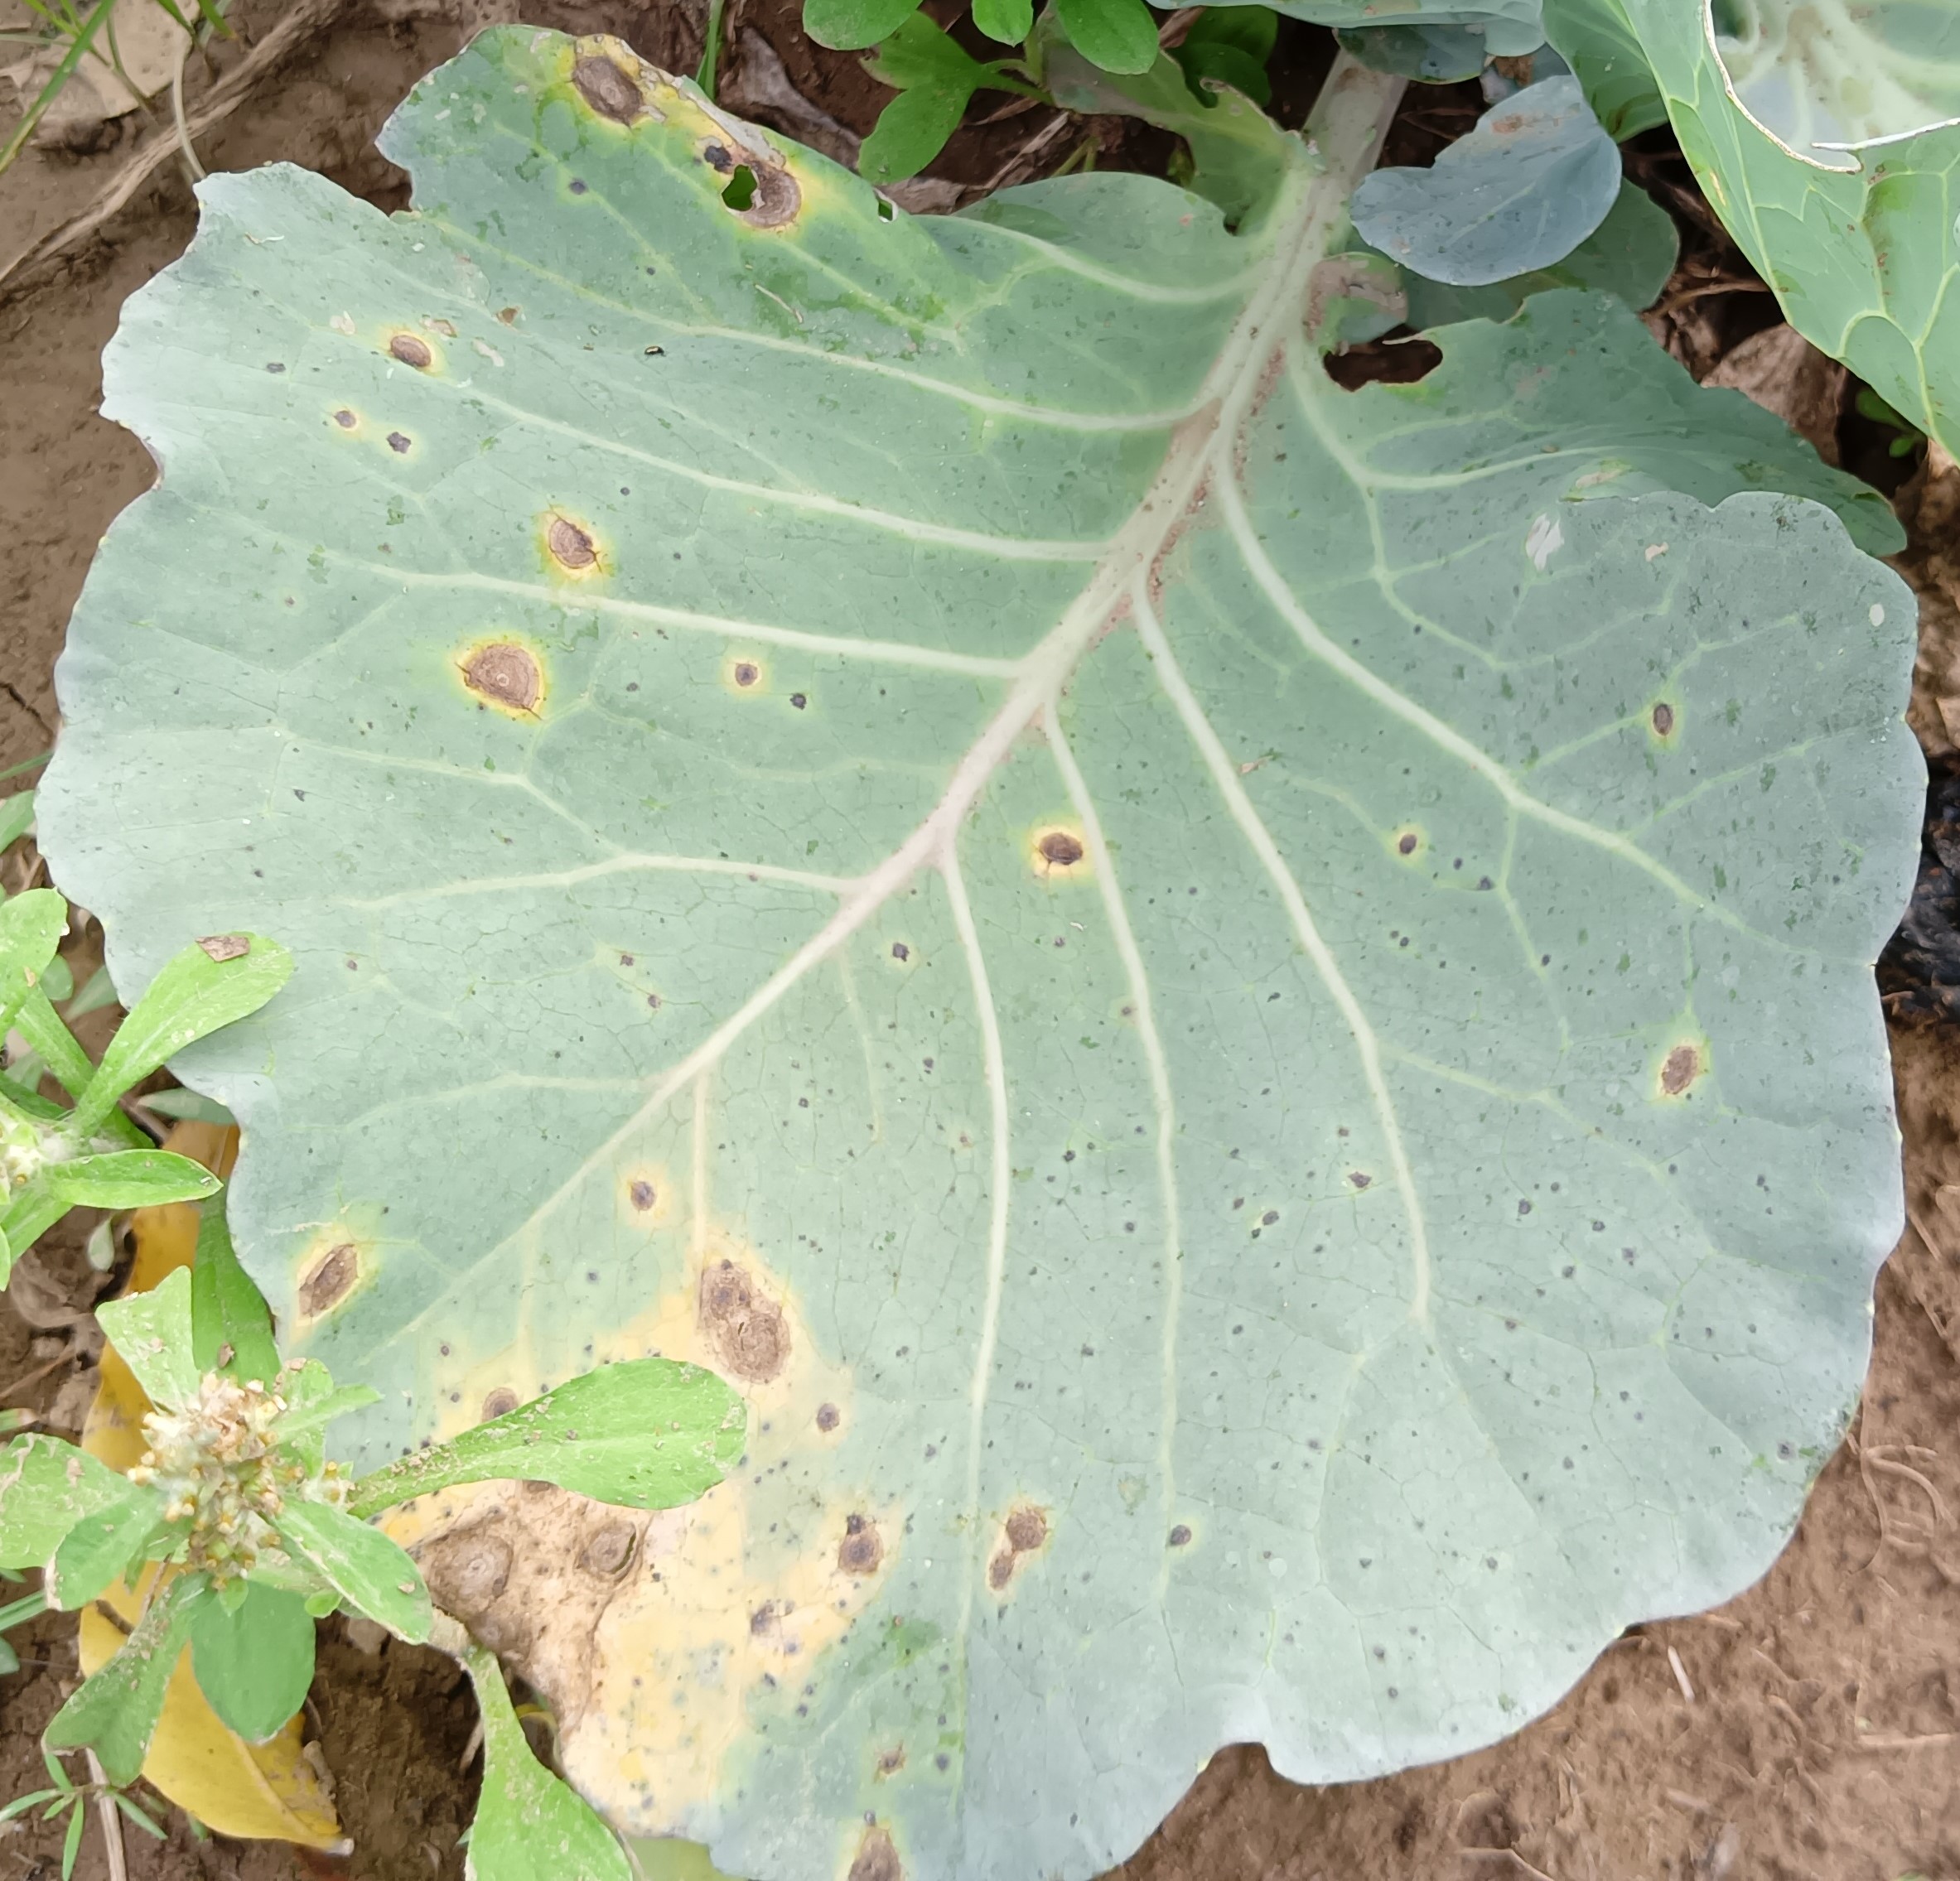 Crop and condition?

cabbage, alternaria
